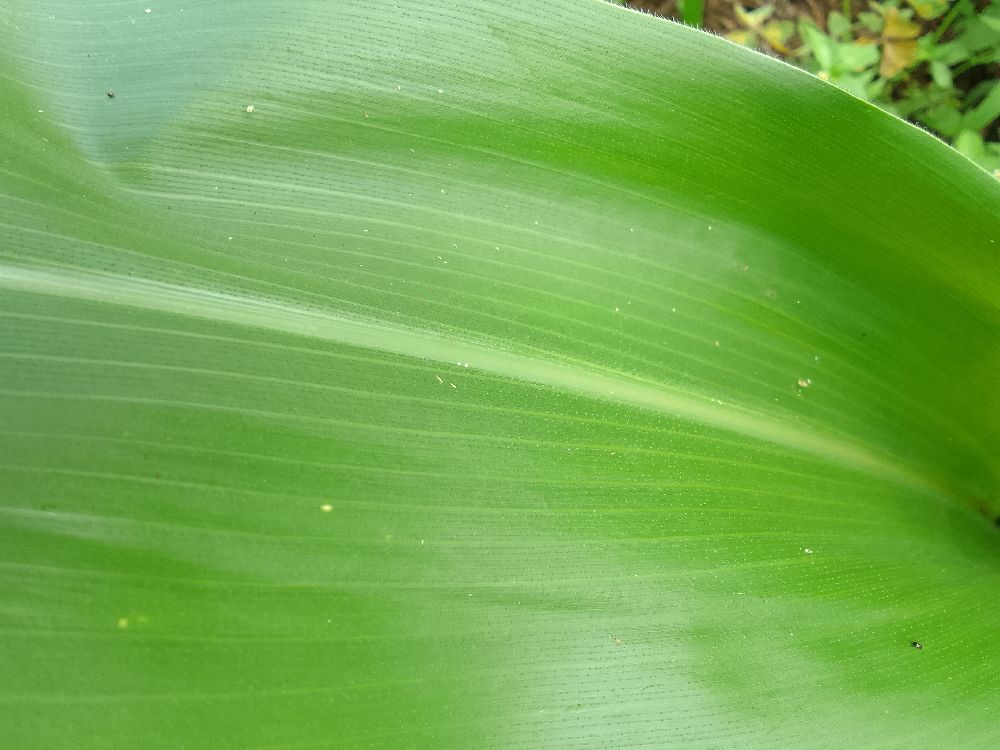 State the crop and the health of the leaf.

maize, healthy
